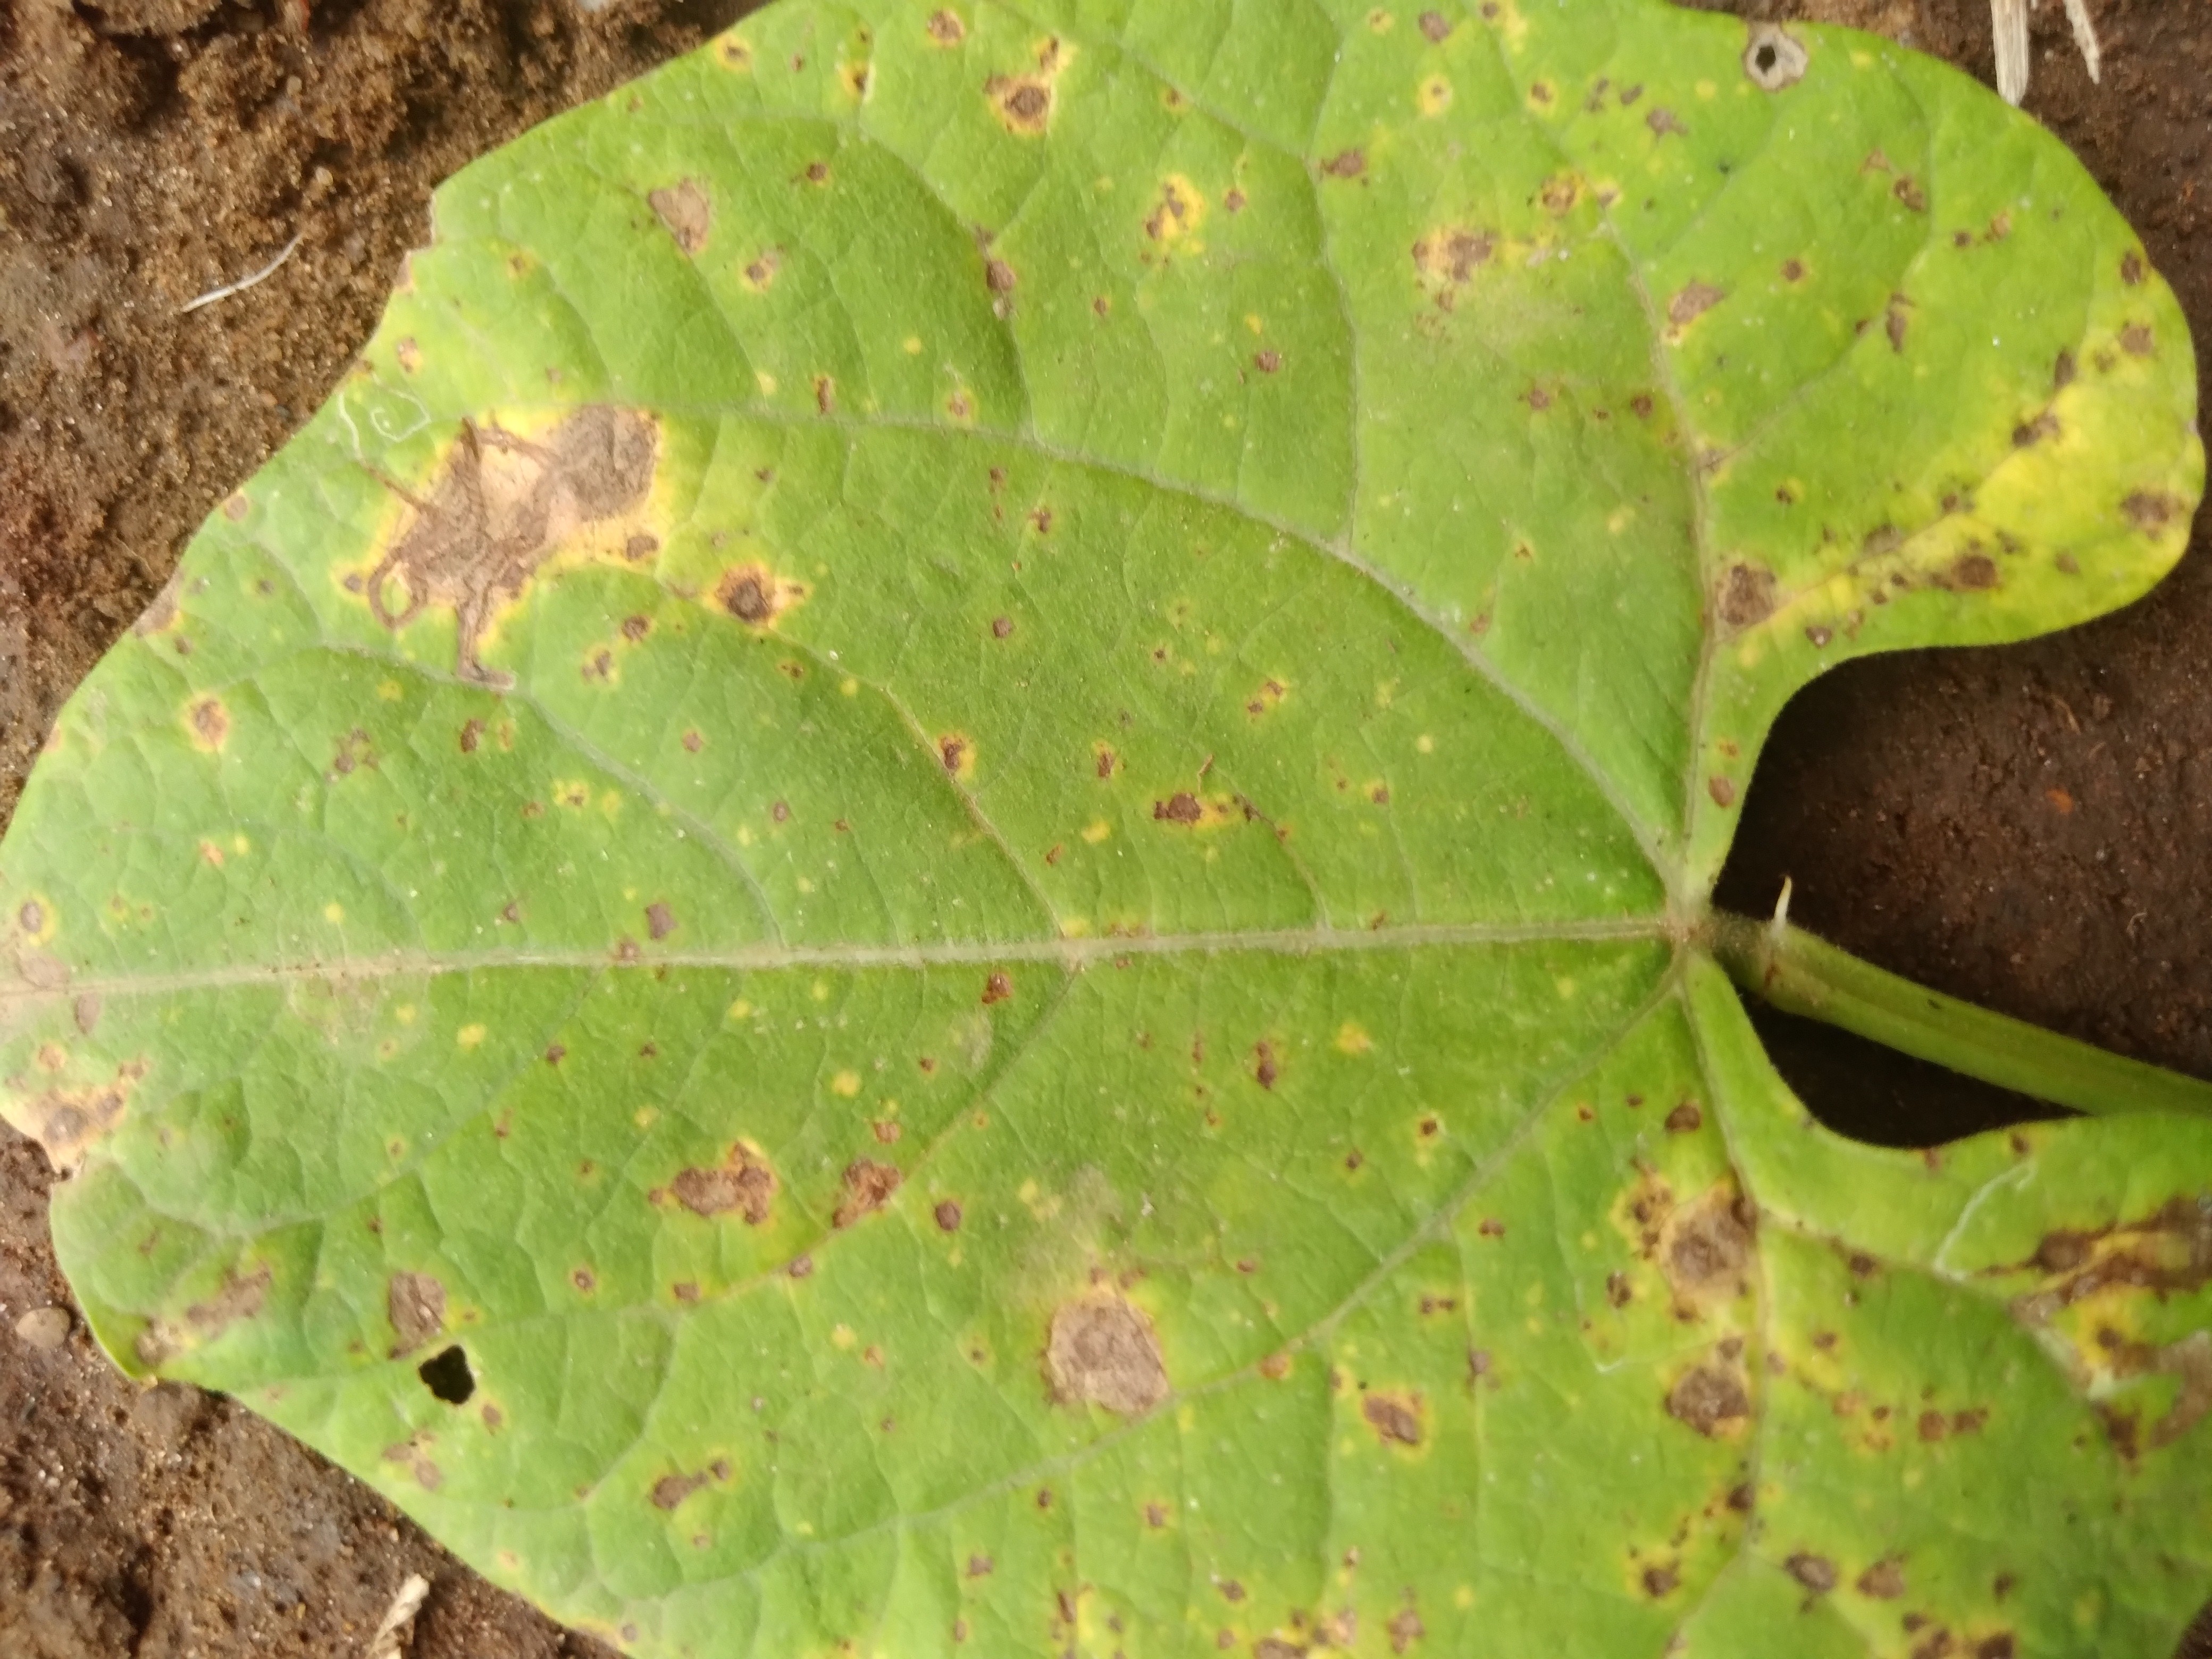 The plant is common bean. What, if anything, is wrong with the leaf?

rust
